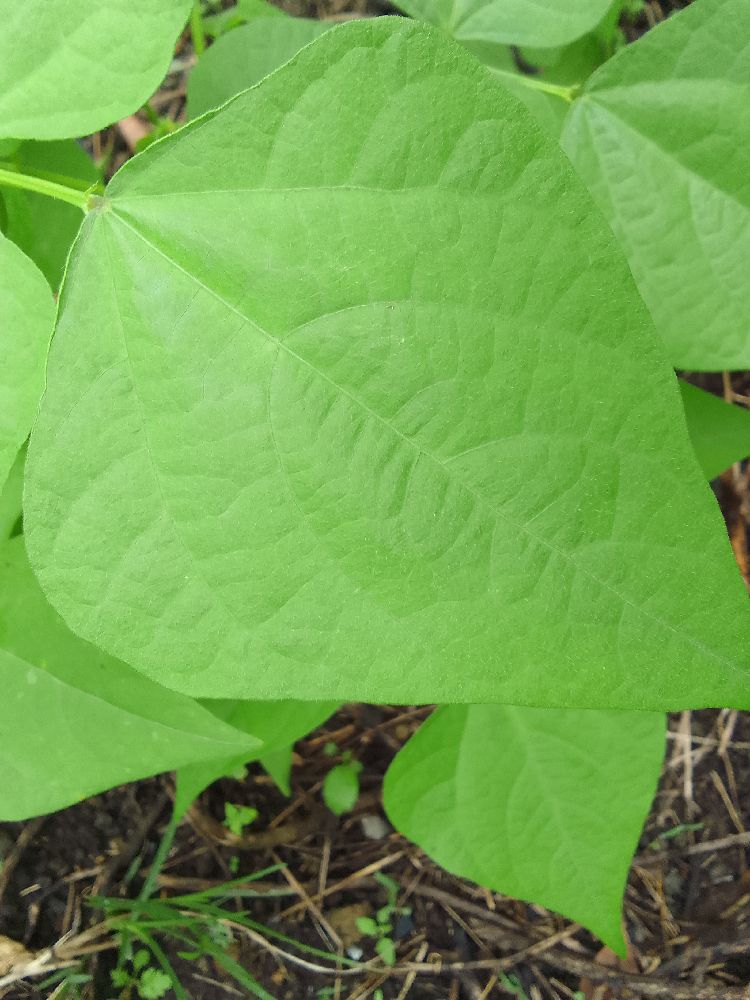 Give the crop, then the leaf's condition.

common bean, healthy
